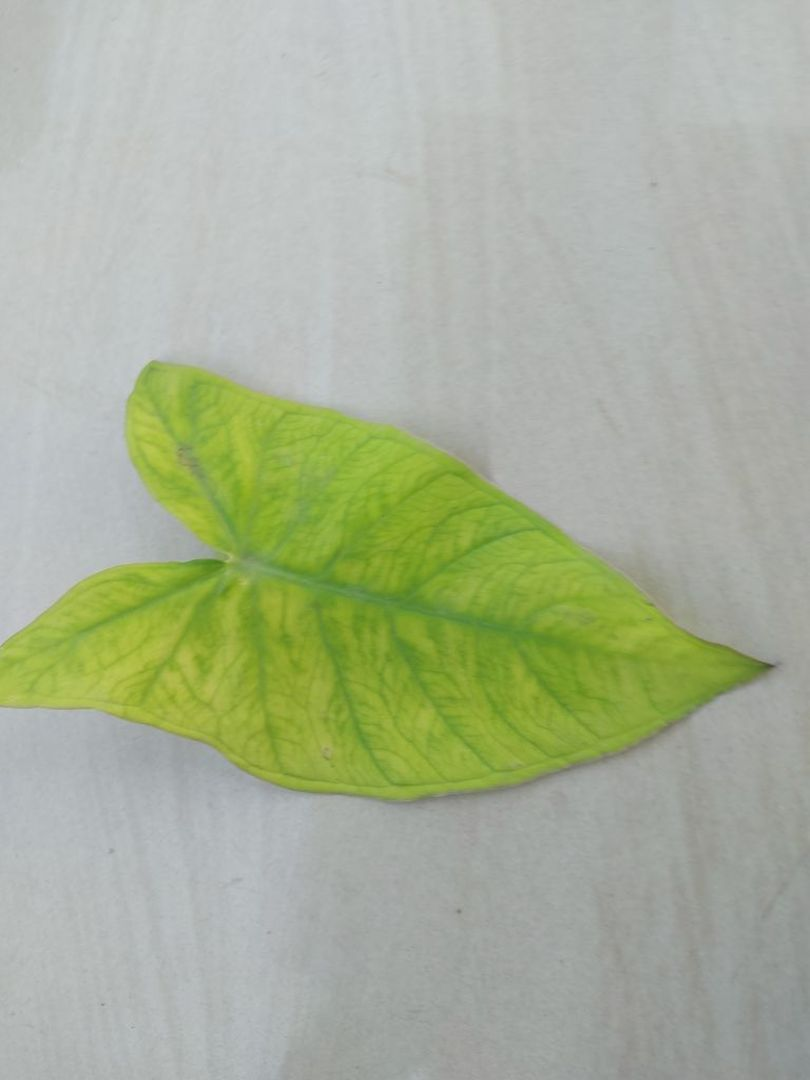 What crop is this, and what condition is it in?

taro, mosaic
